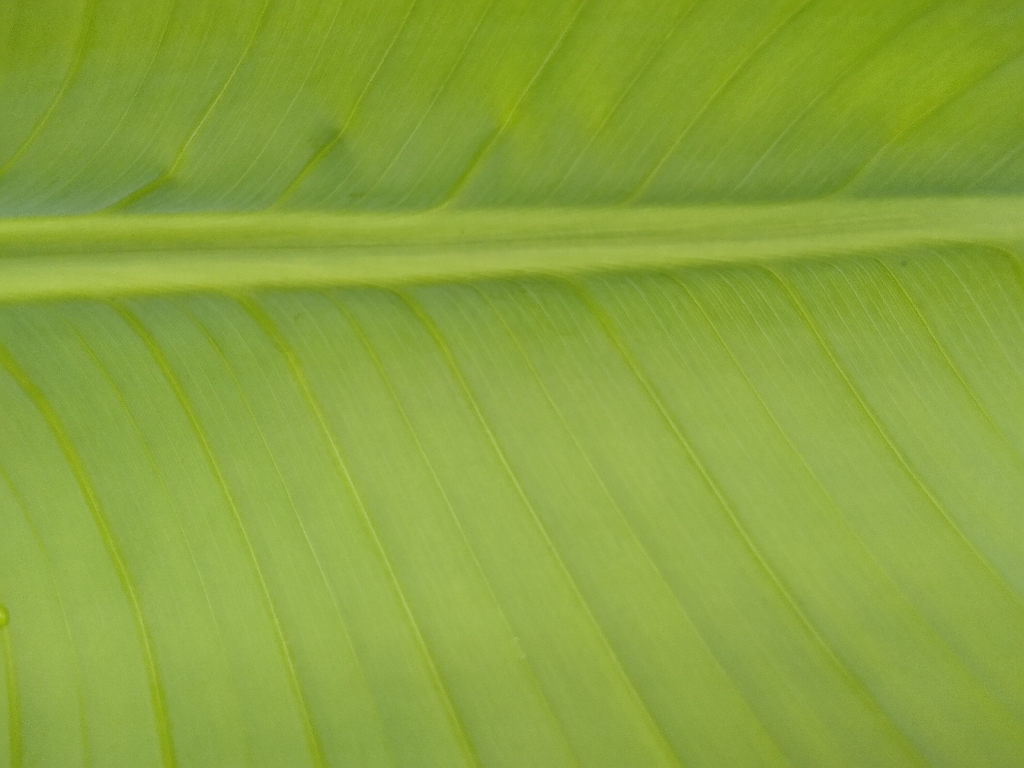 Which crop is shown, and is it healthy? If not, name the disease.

banana, healthy
